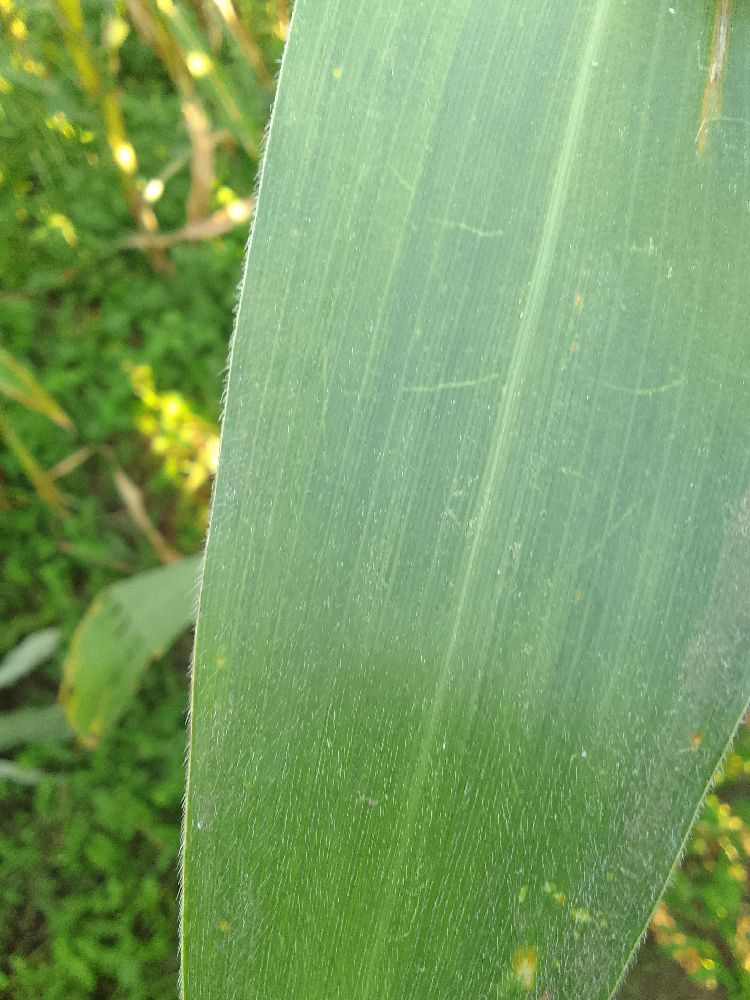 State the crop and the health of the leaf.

maize, healthy
